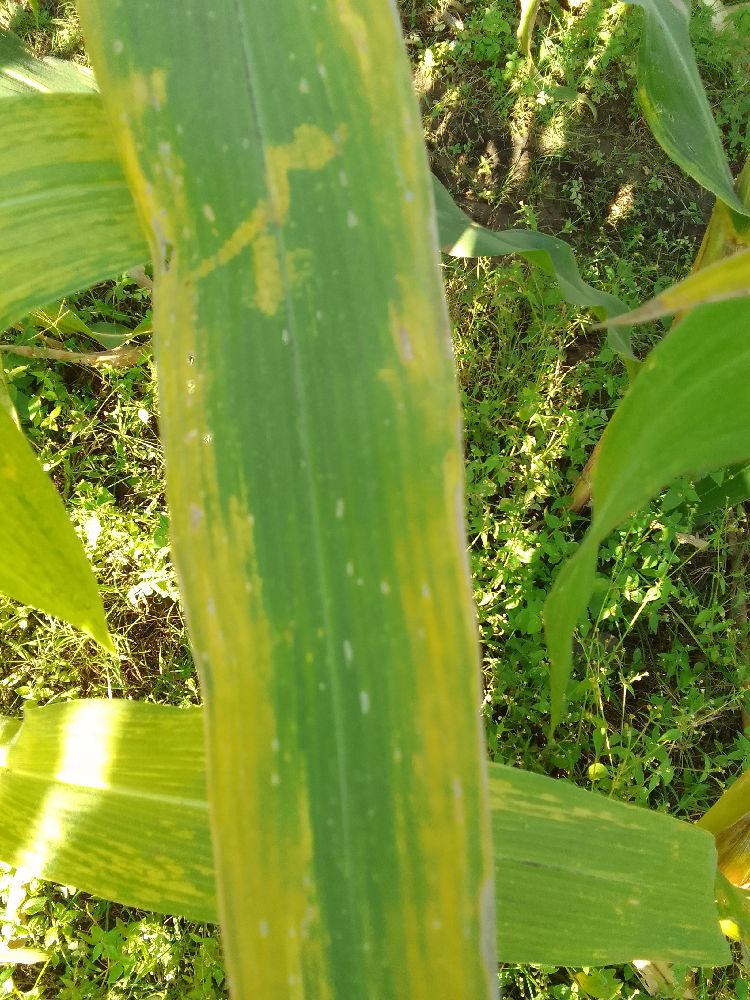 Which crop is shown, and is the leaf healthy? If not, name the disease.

maize, maize lethal necrosis
